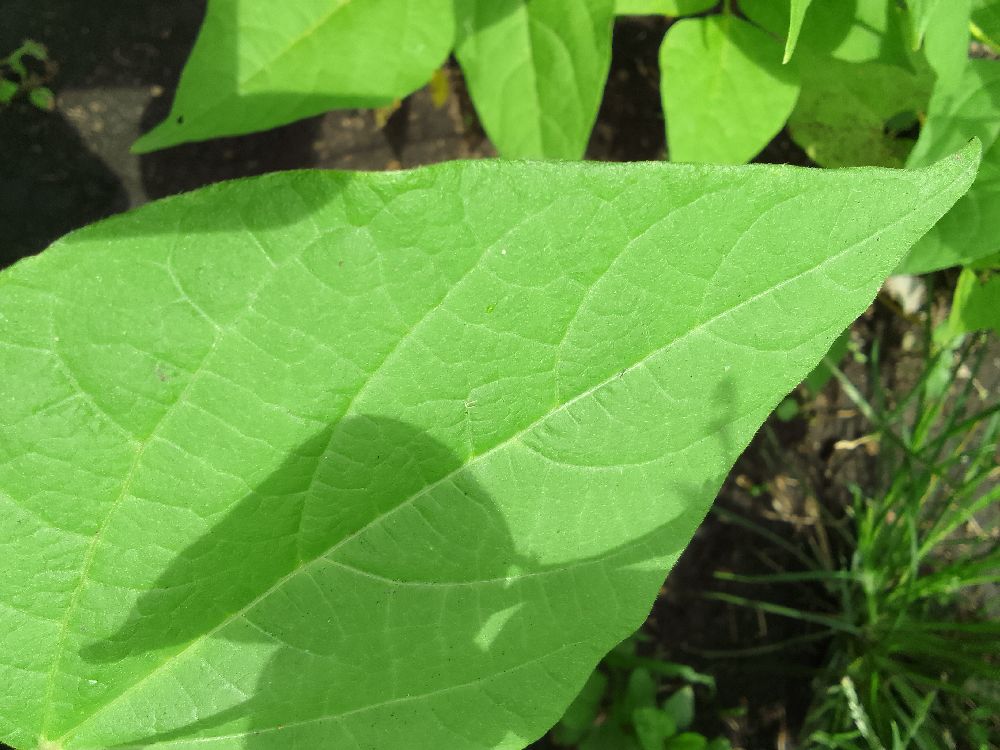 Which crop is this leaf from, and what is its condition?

common bean, healthy
